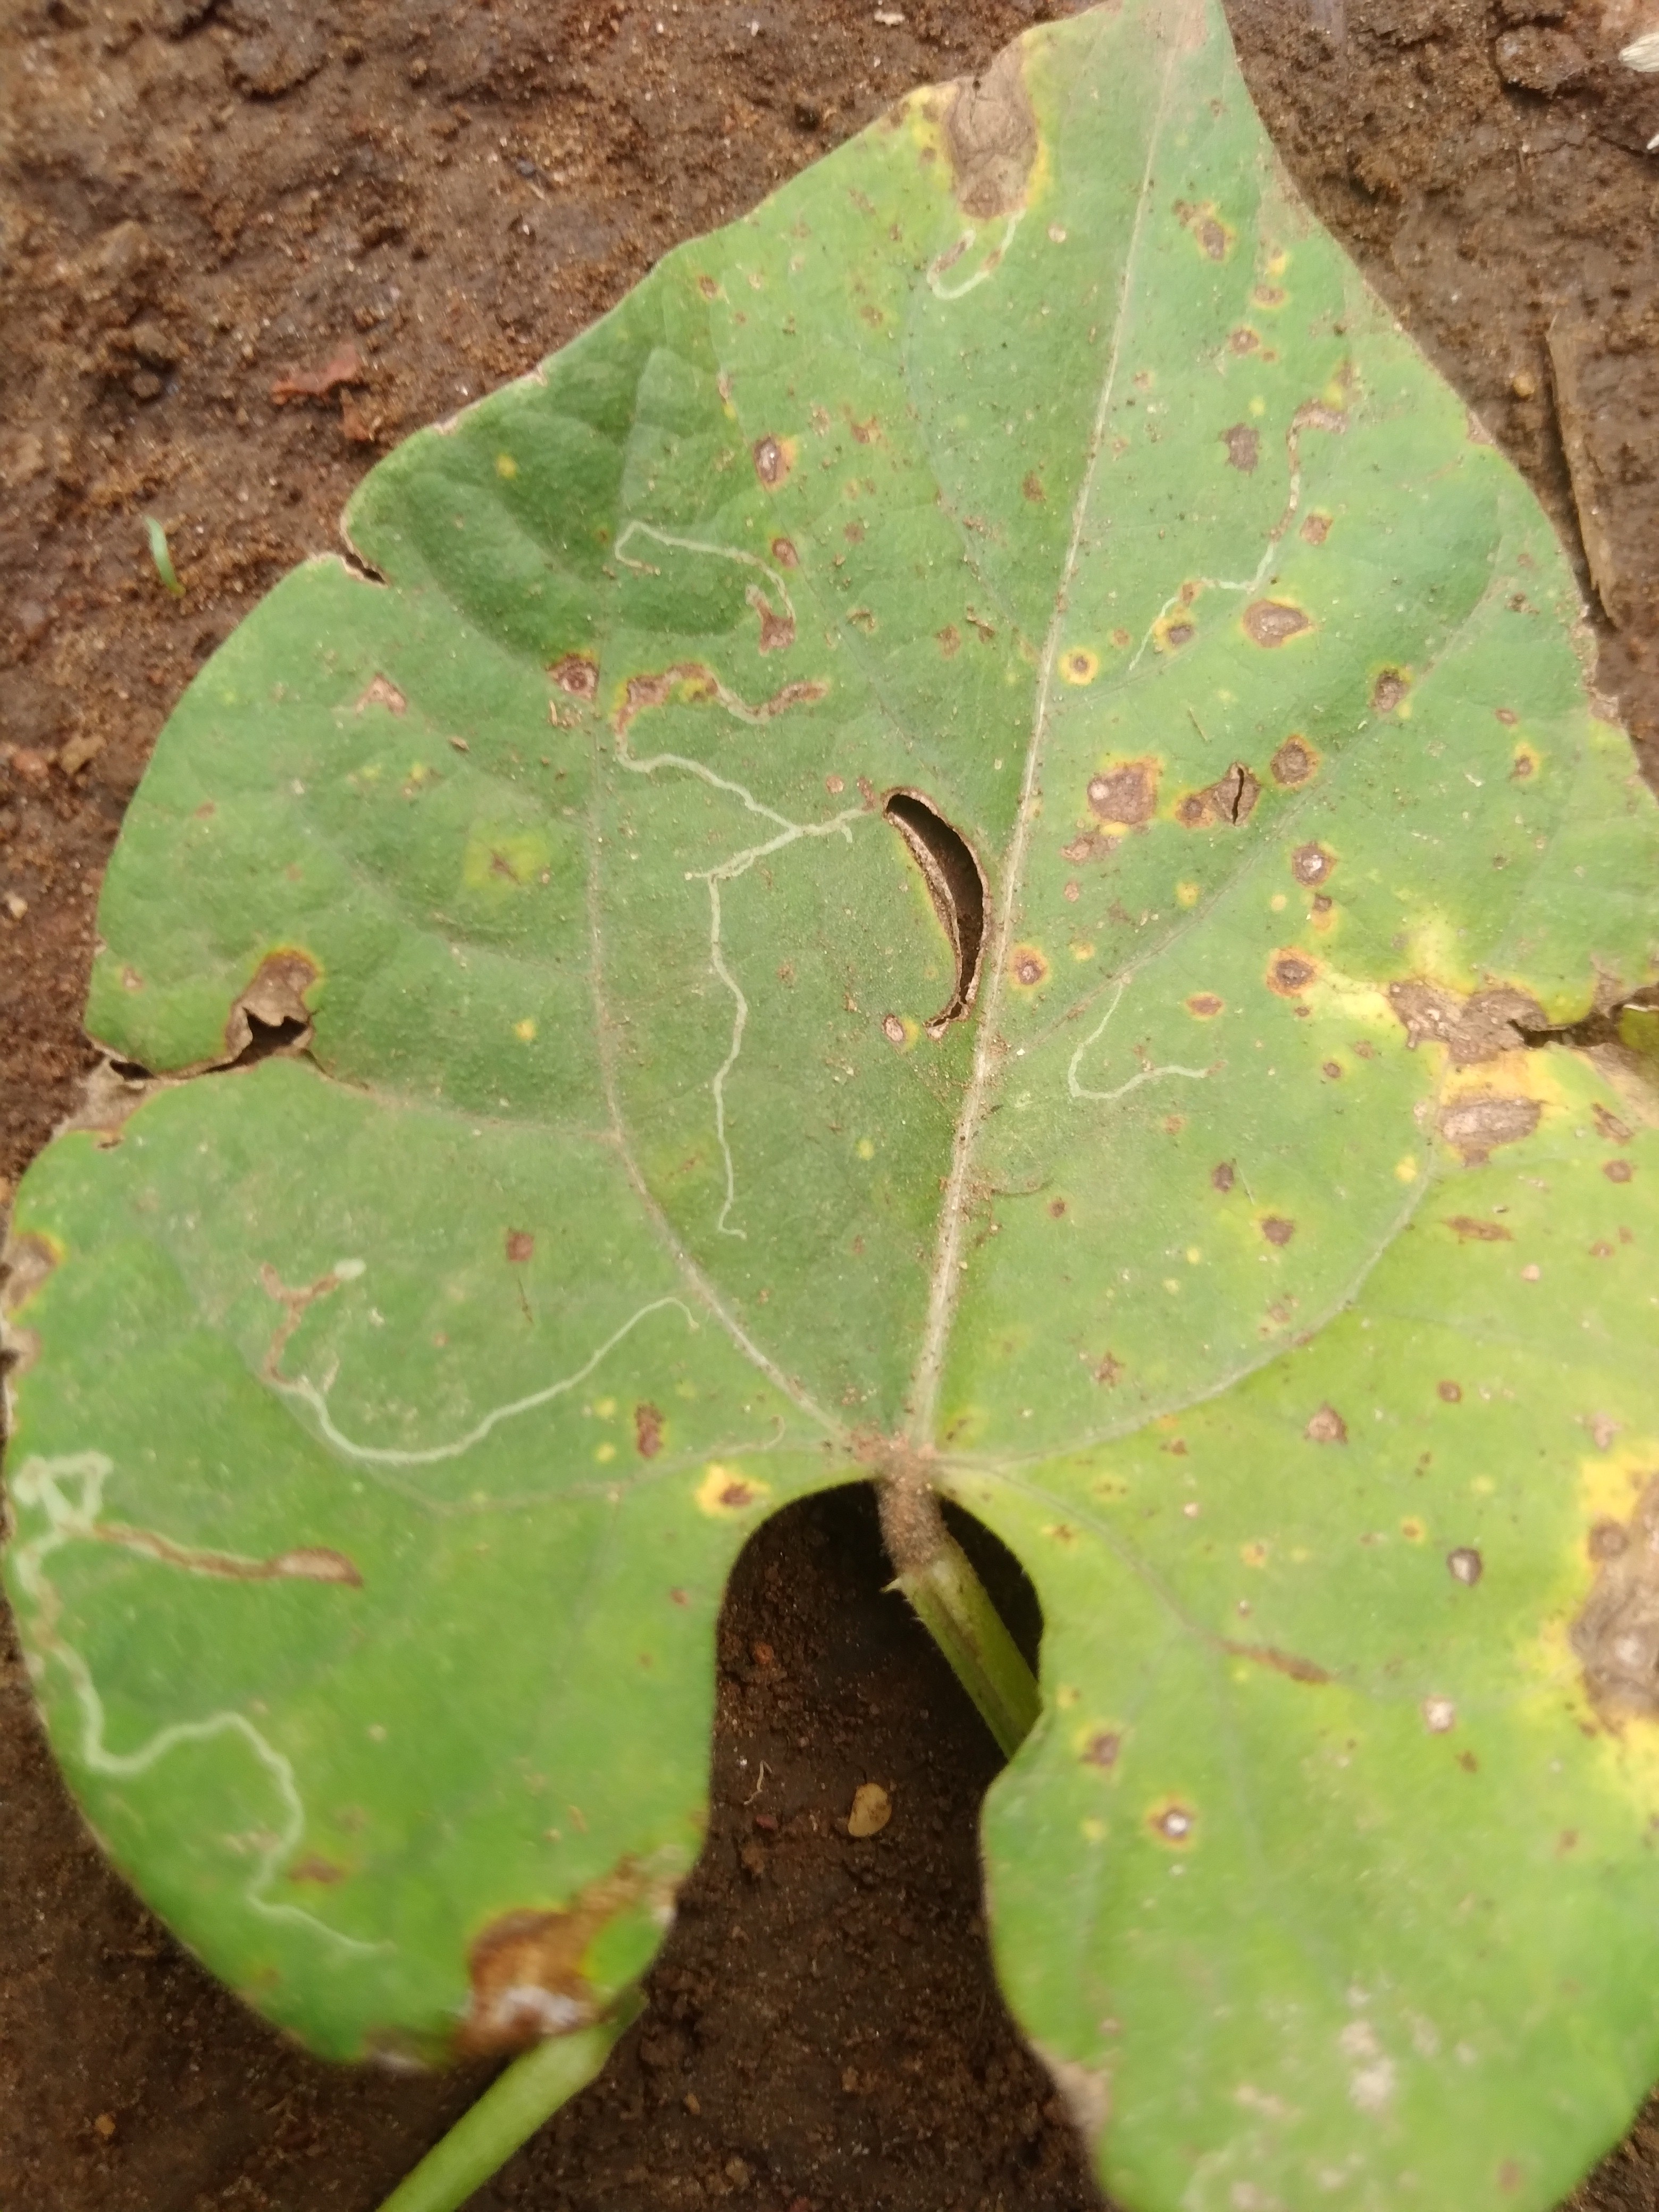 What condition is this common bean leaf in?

rust
